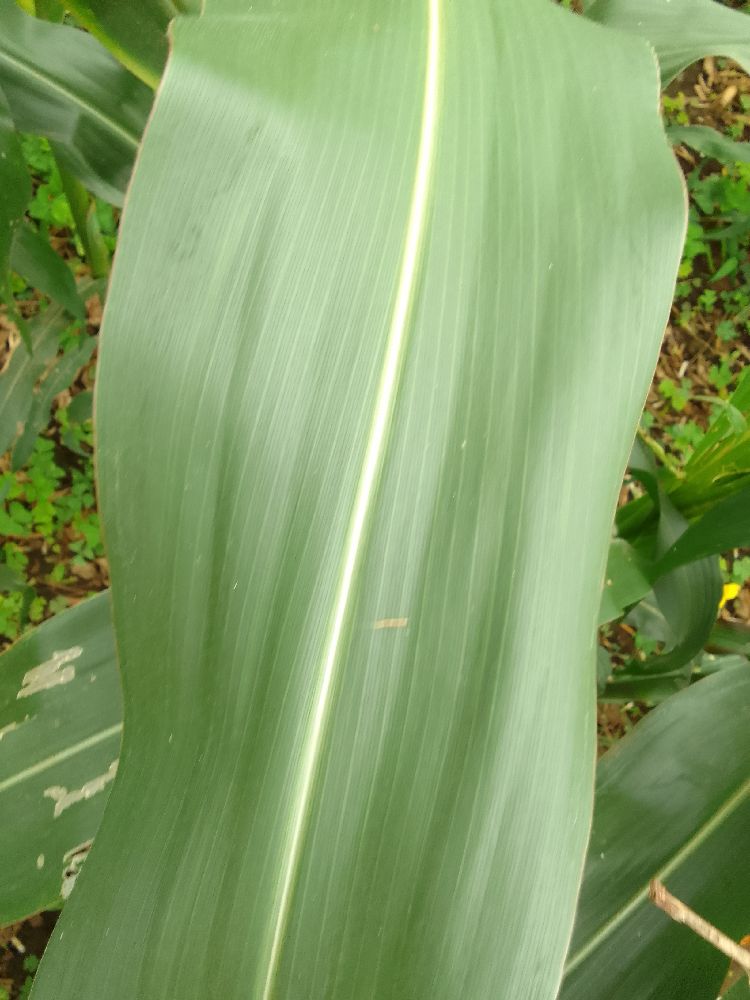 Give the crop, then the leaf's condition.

maize, healthy
